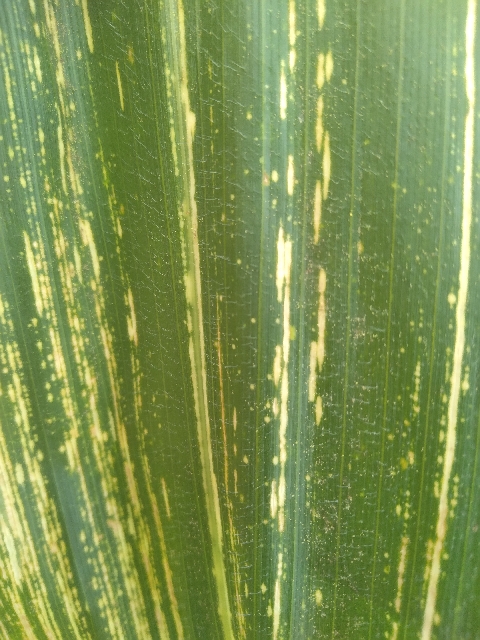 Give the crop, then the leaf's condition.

maize, maize streak virus
